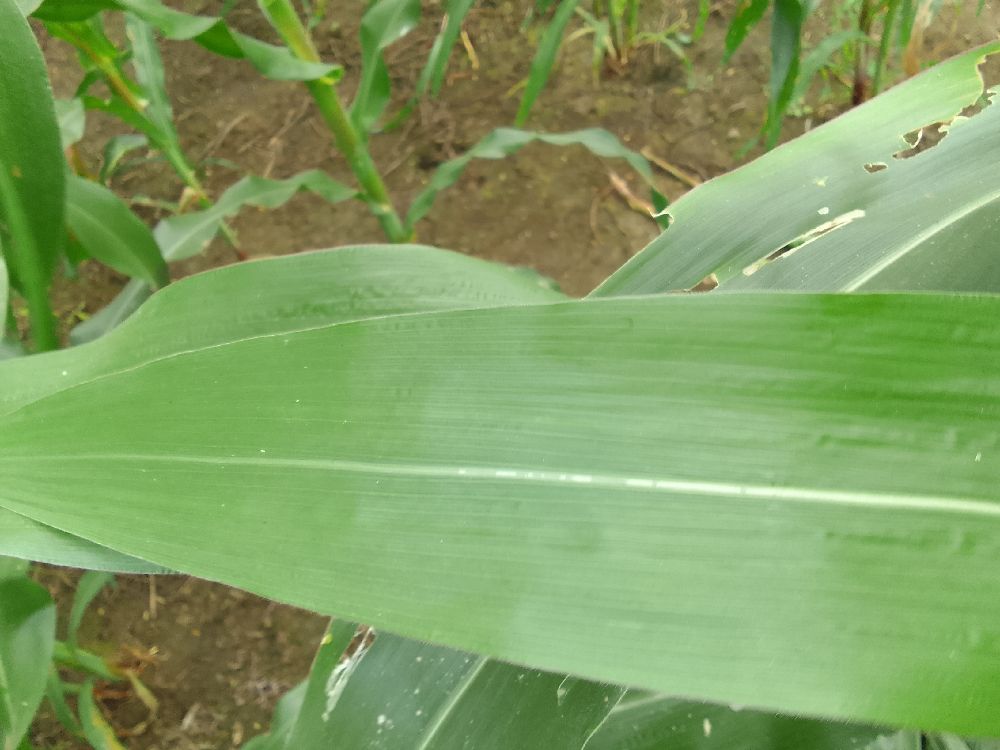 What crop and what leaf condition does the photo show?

maize, healthy
